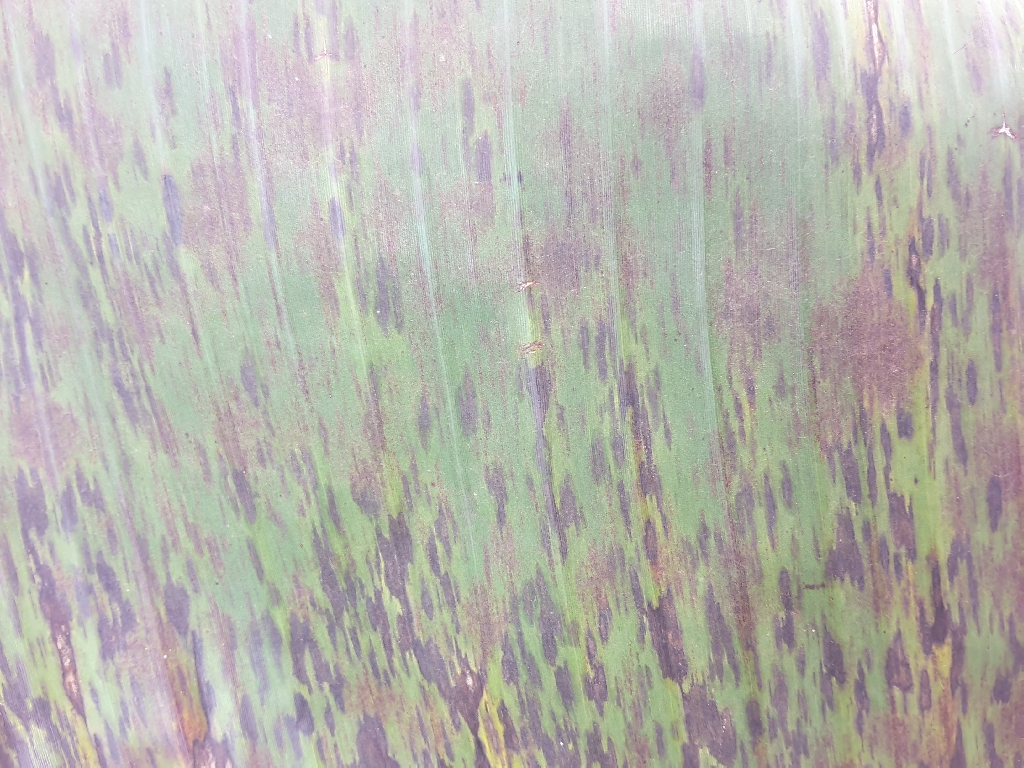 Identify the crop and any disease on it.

banana, black sigatoka
